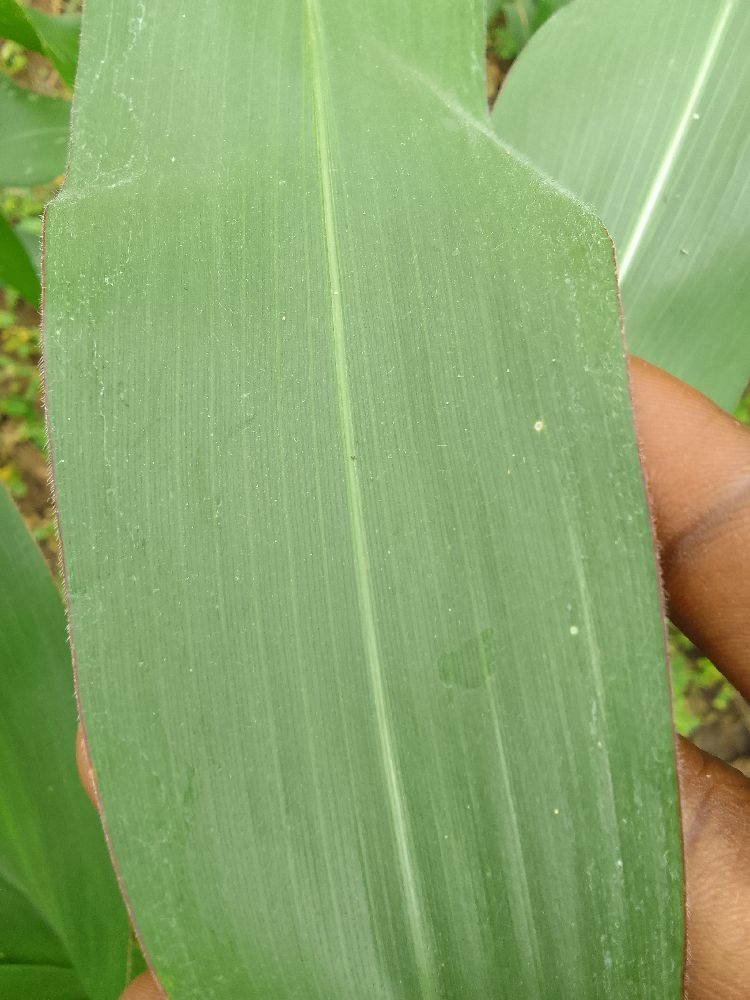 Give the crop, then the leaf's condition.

maize, healthy
